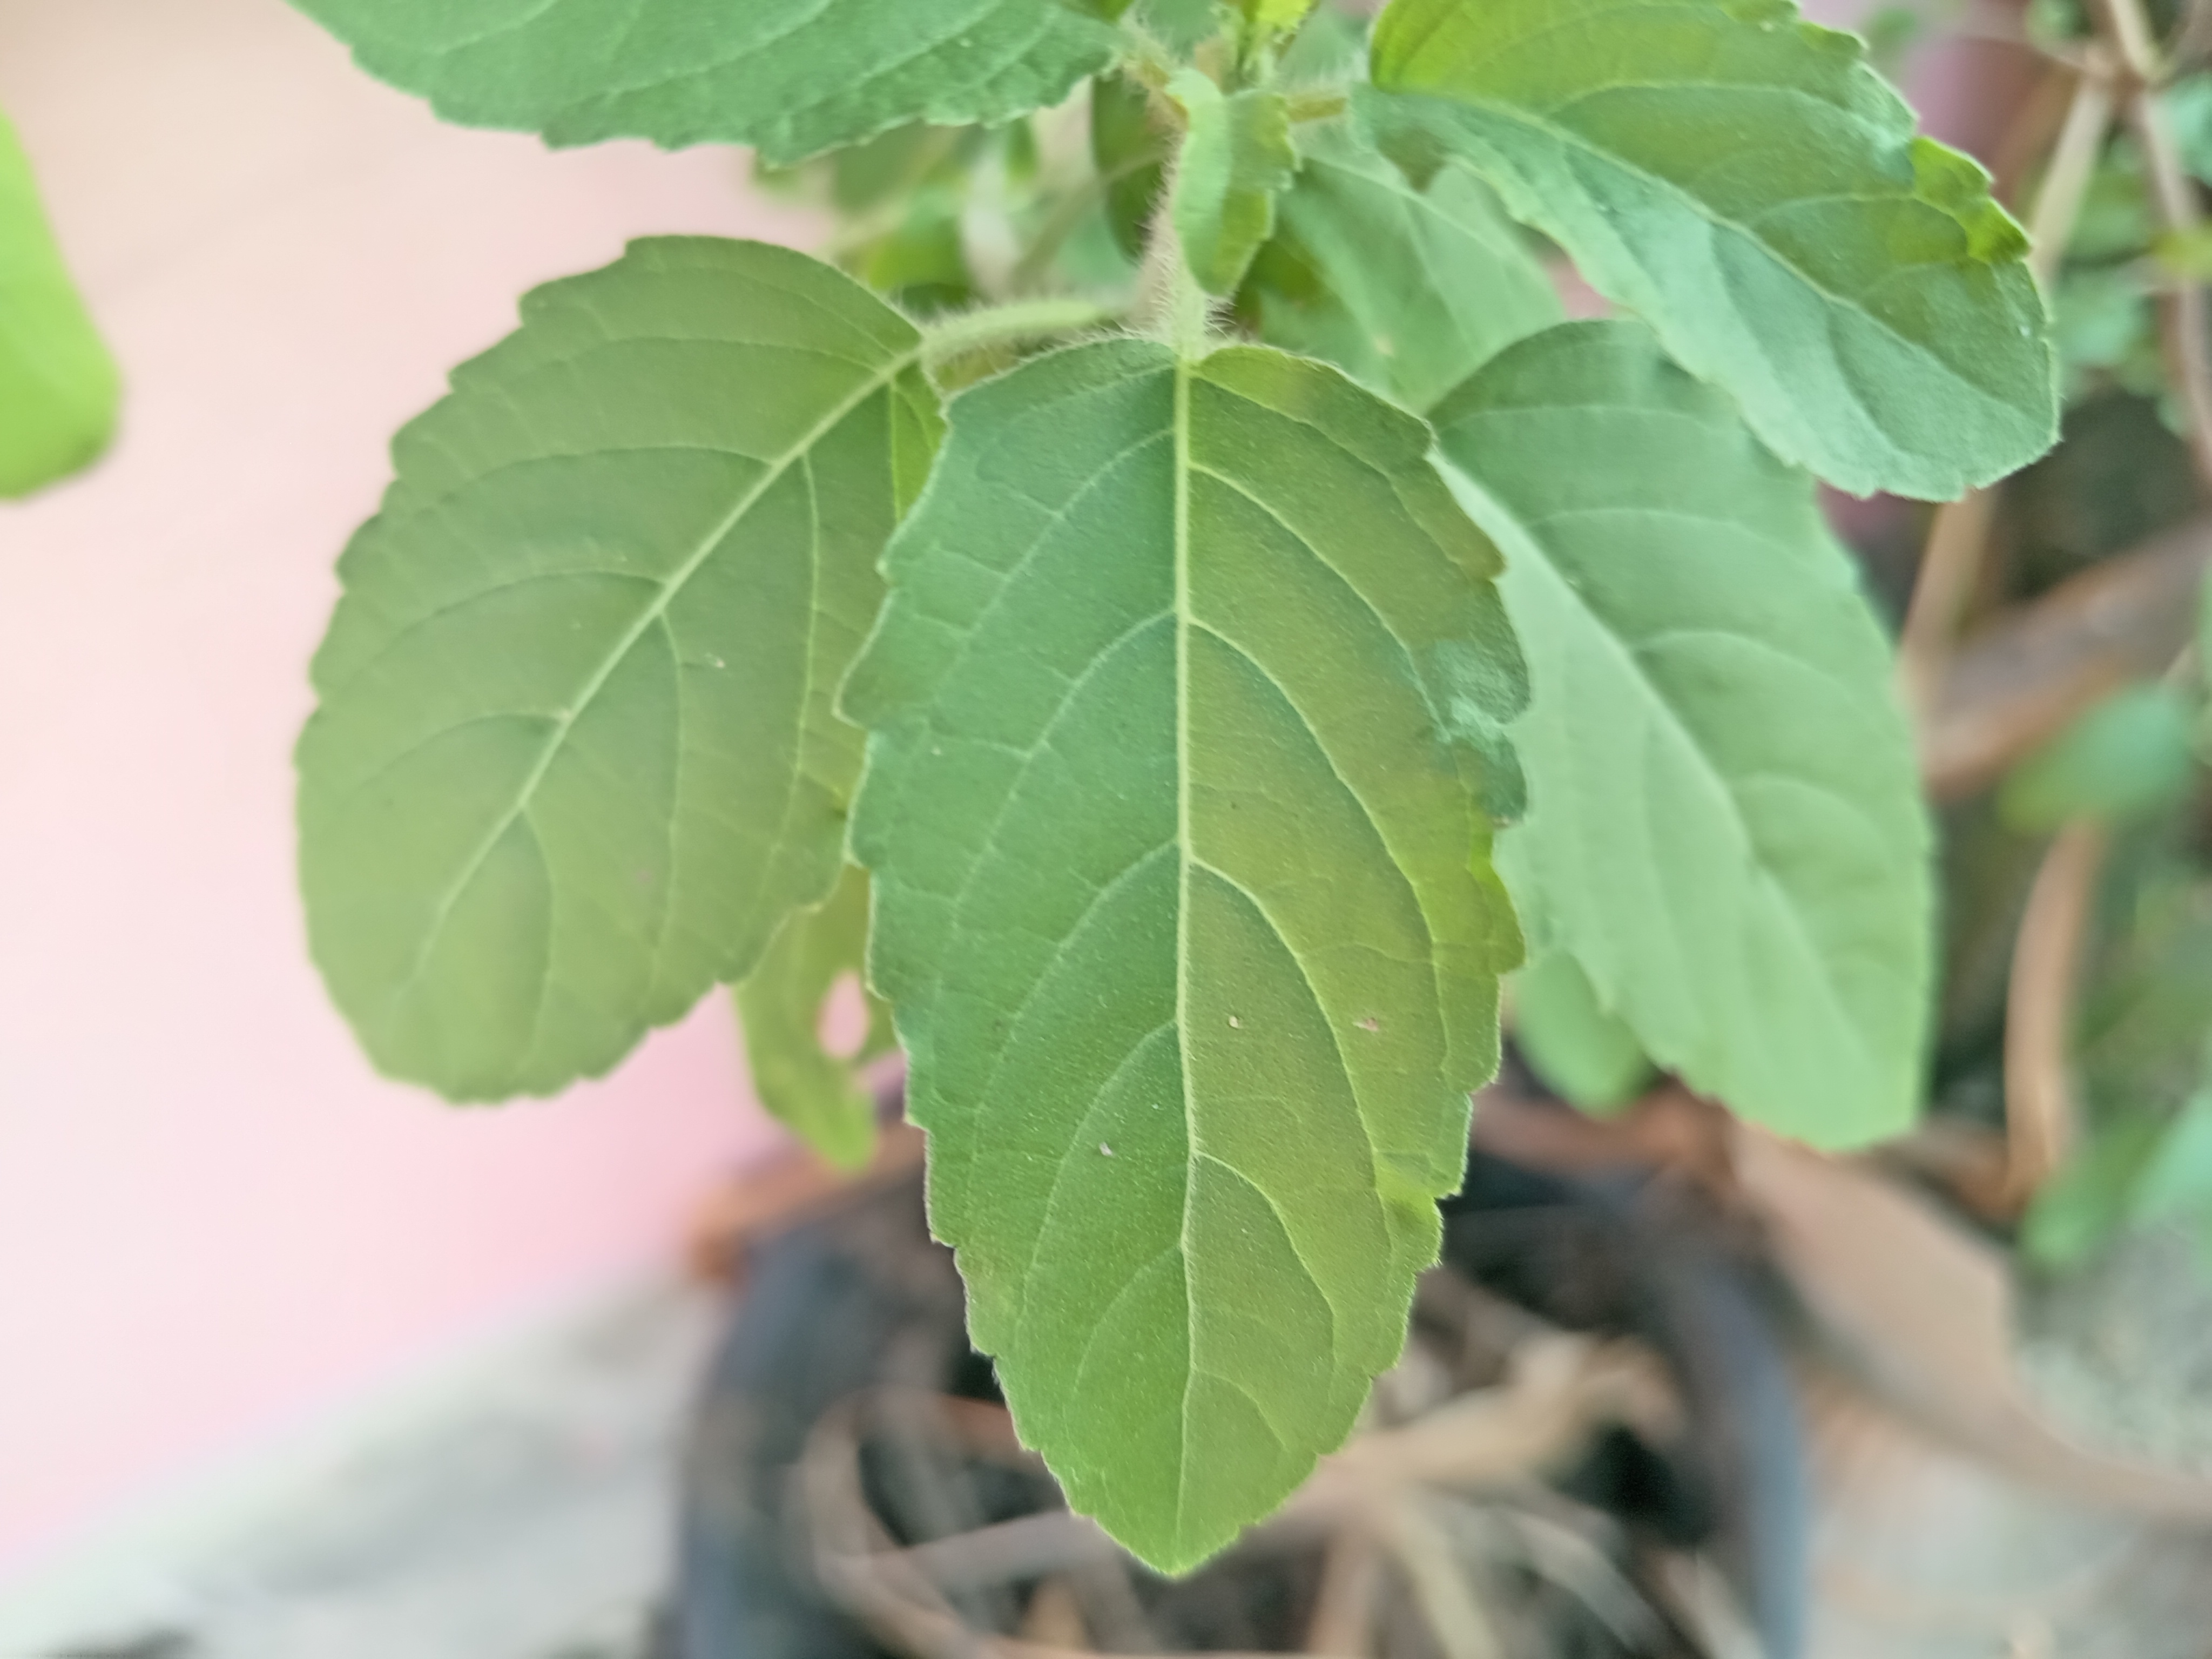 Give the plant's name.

tulshi
